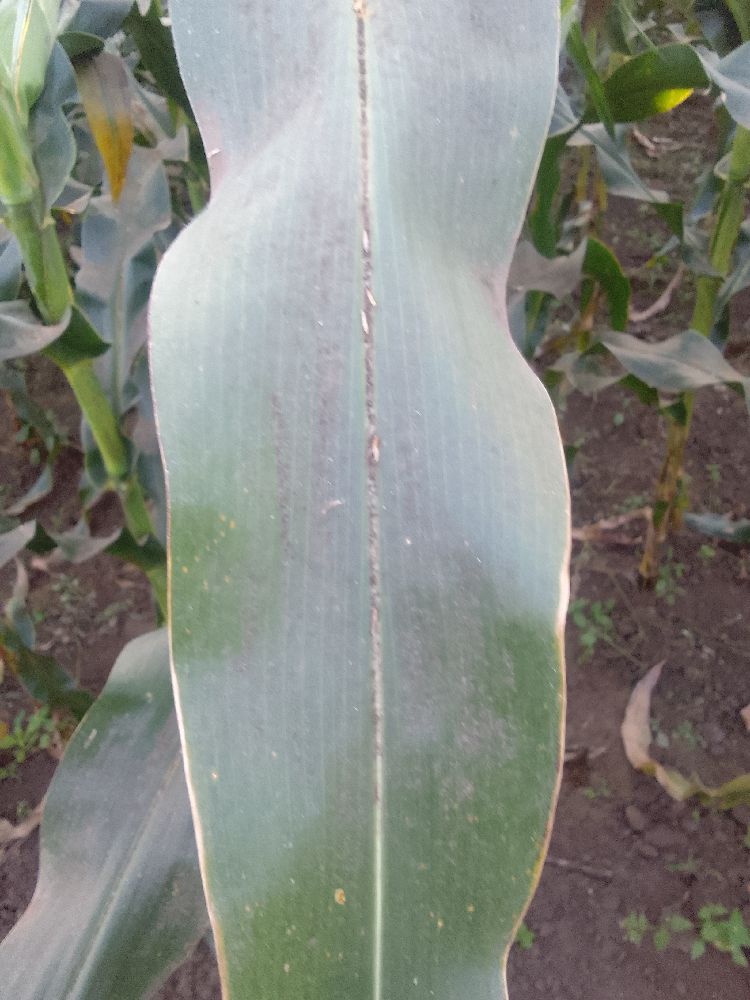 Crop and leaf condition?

maize, healthy
